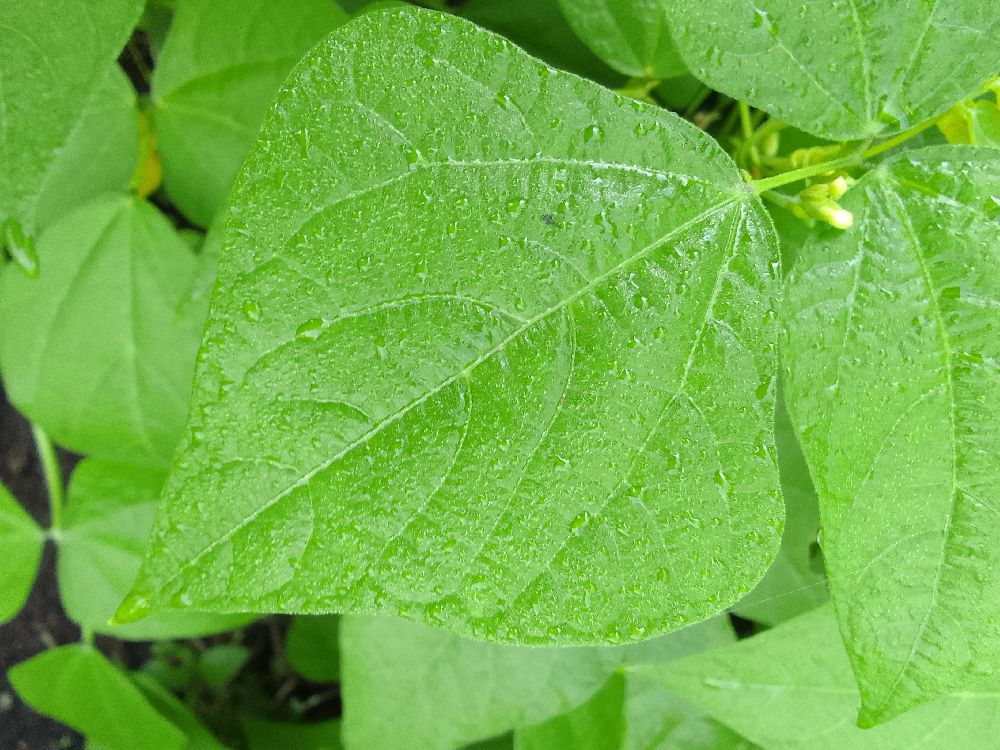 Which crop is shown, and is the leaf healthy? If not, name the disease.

common bean, healthy
